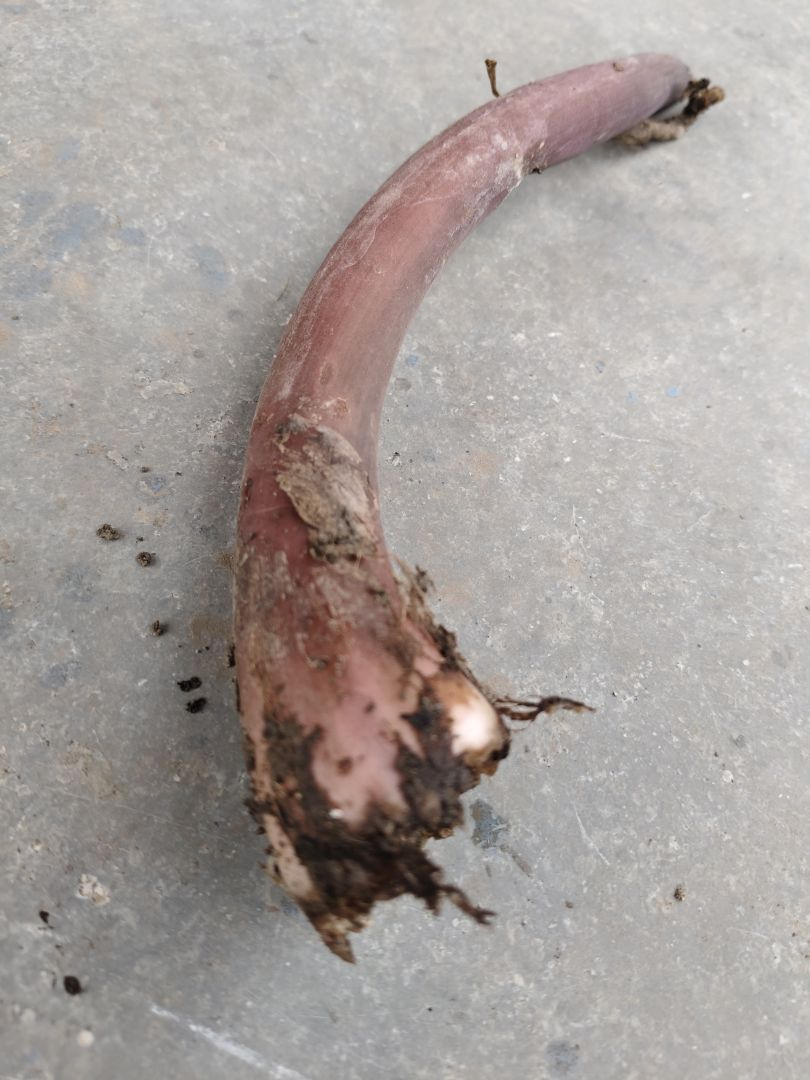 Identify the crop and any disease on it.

taro, root rot
